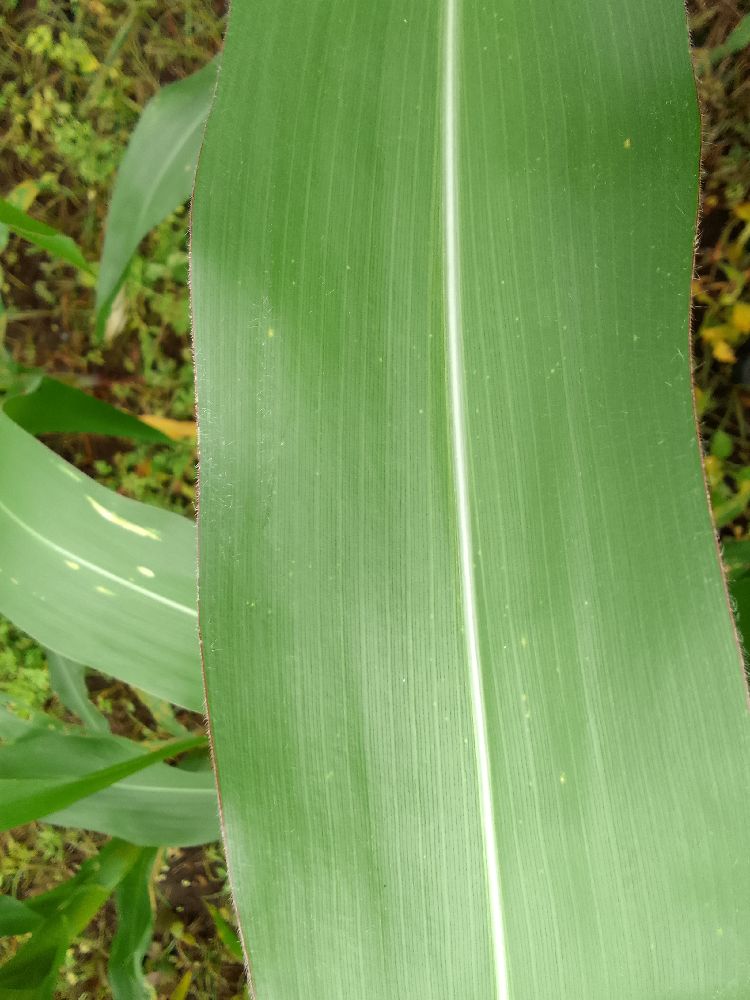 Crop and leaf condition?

maize, healthy
